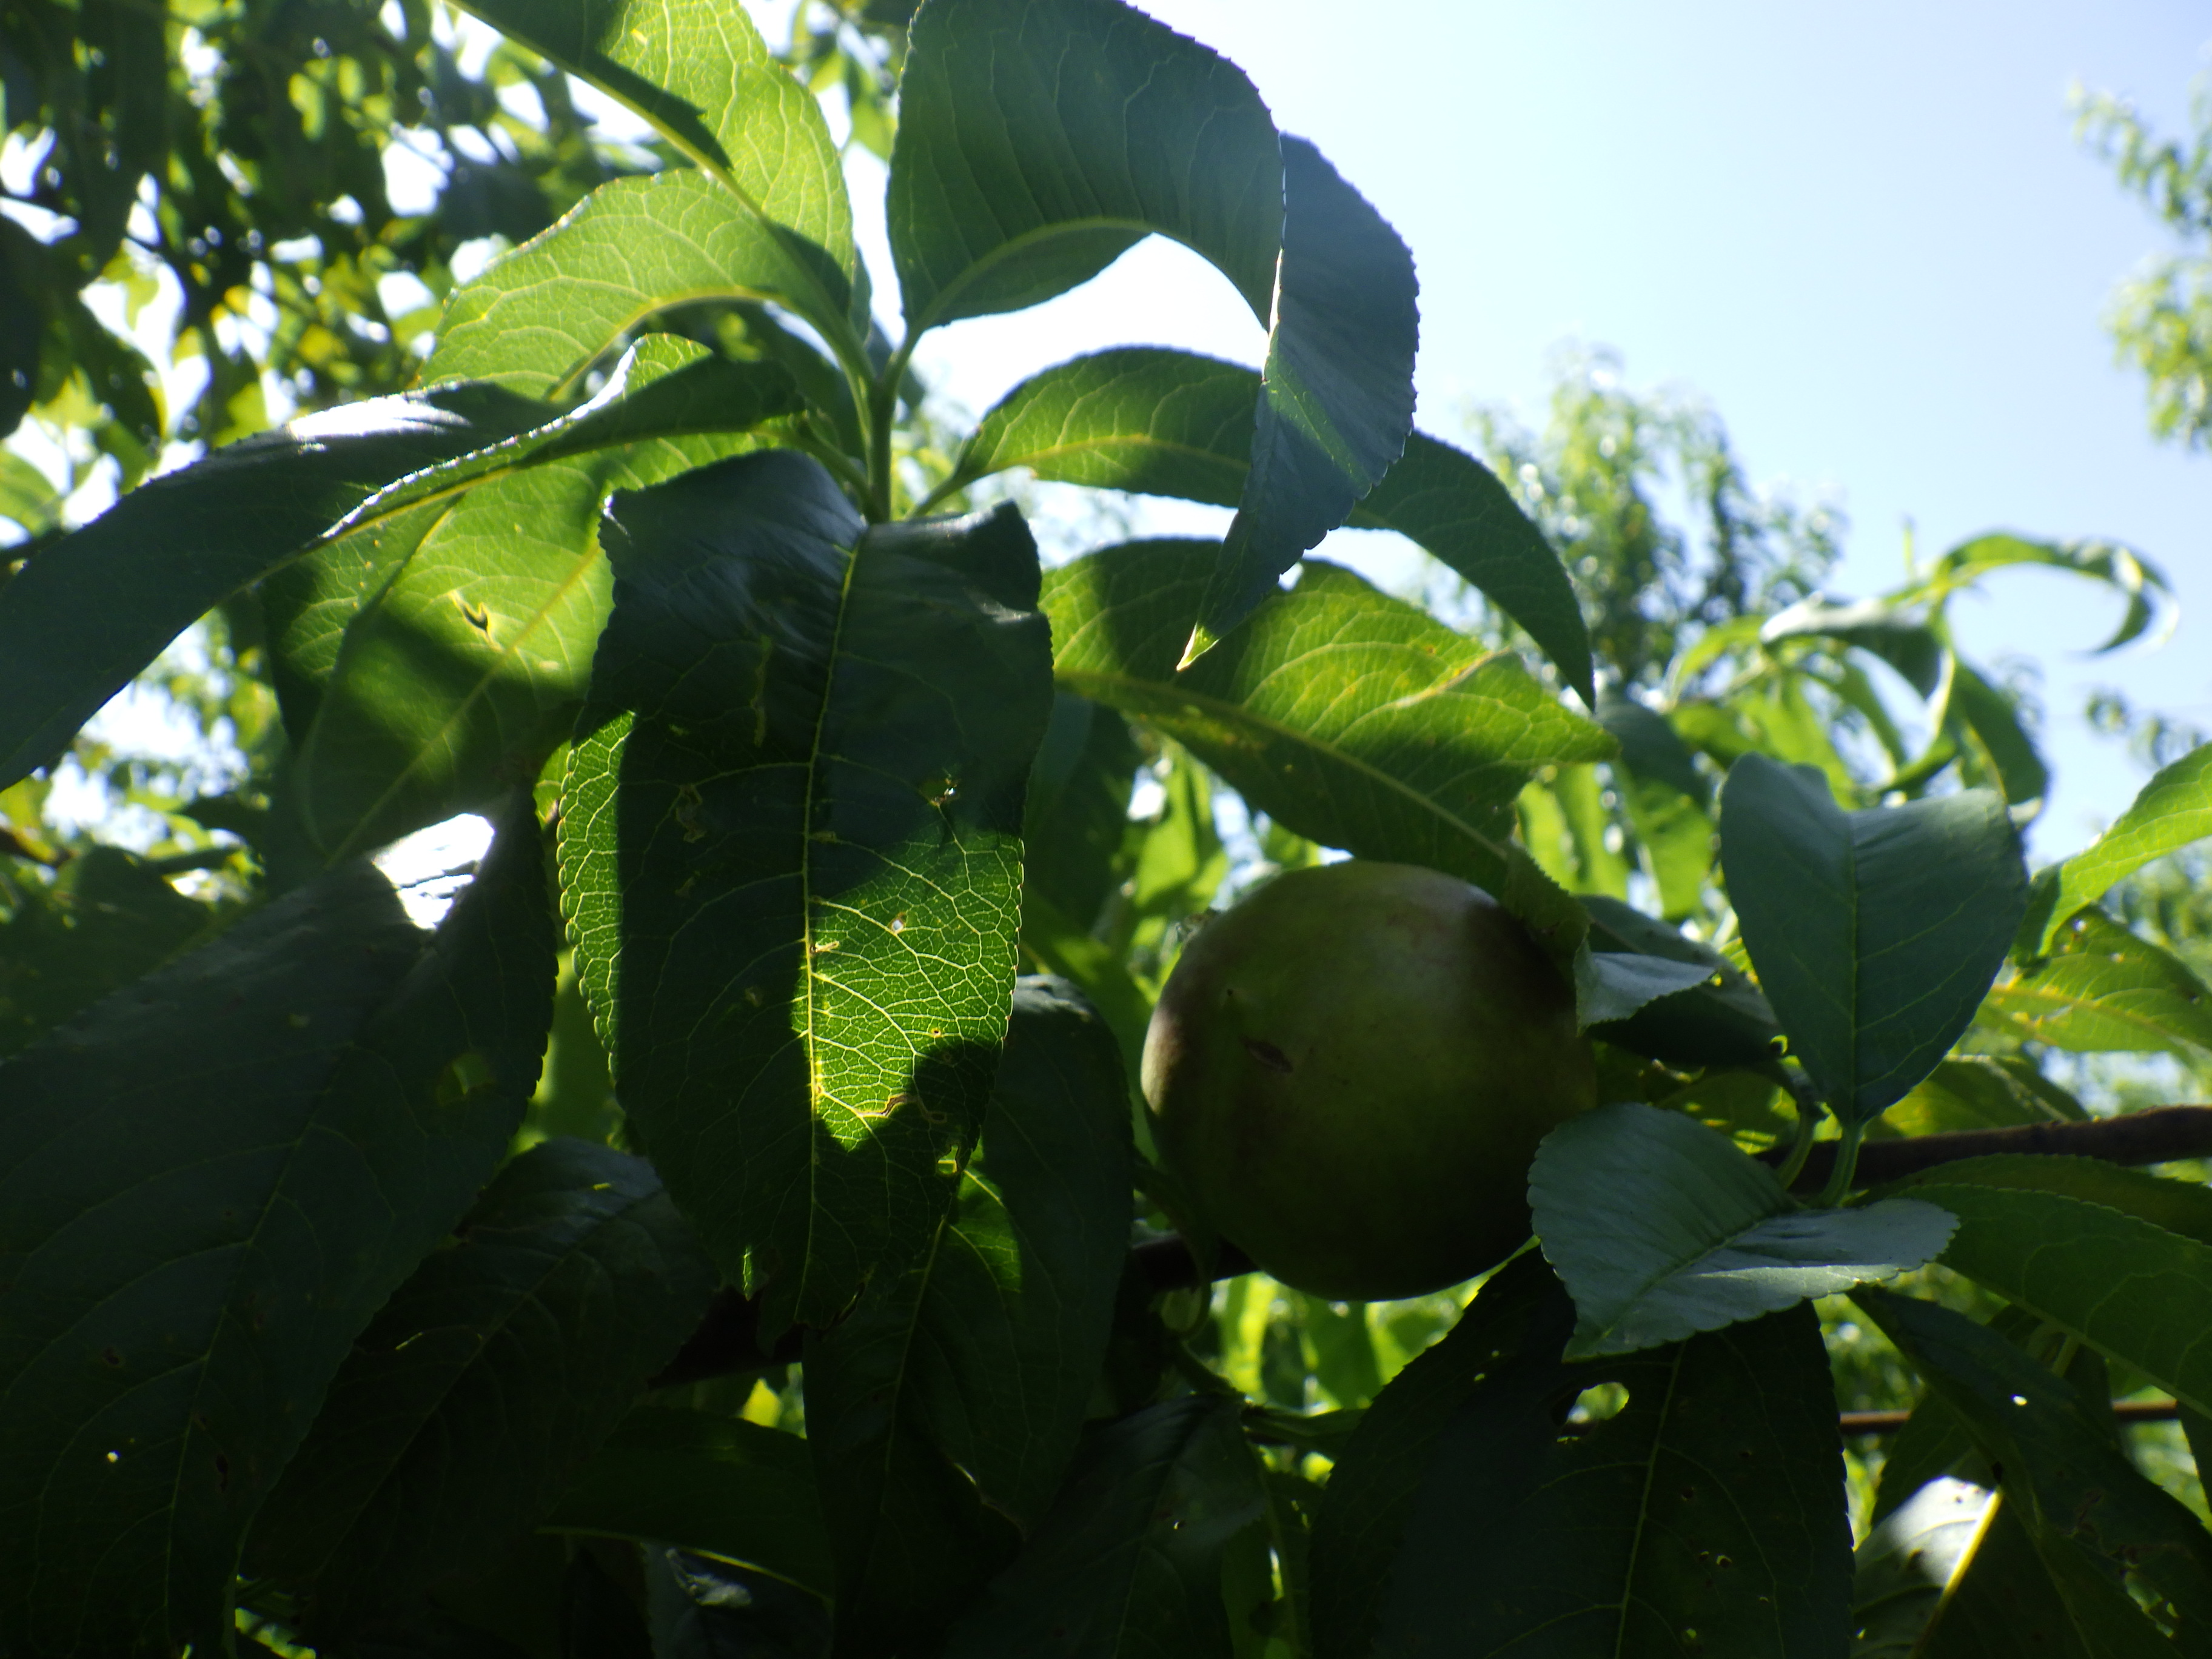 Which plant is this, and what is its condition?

peach, mechanical damage, shot hole disease
